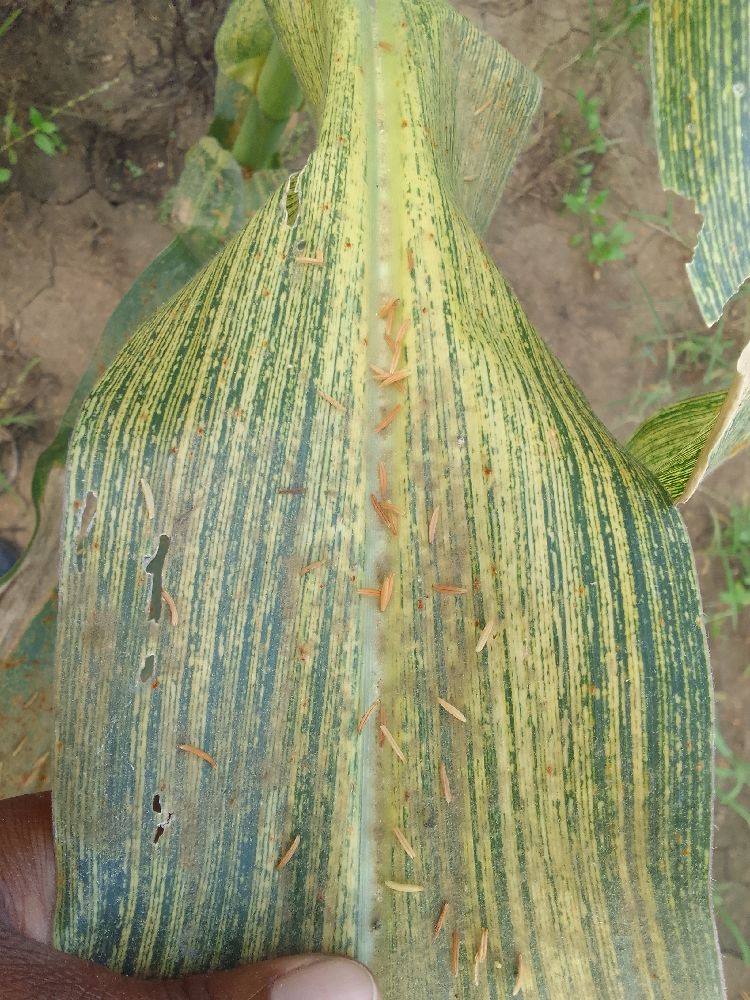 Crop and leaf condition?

maize, maize streak virus
